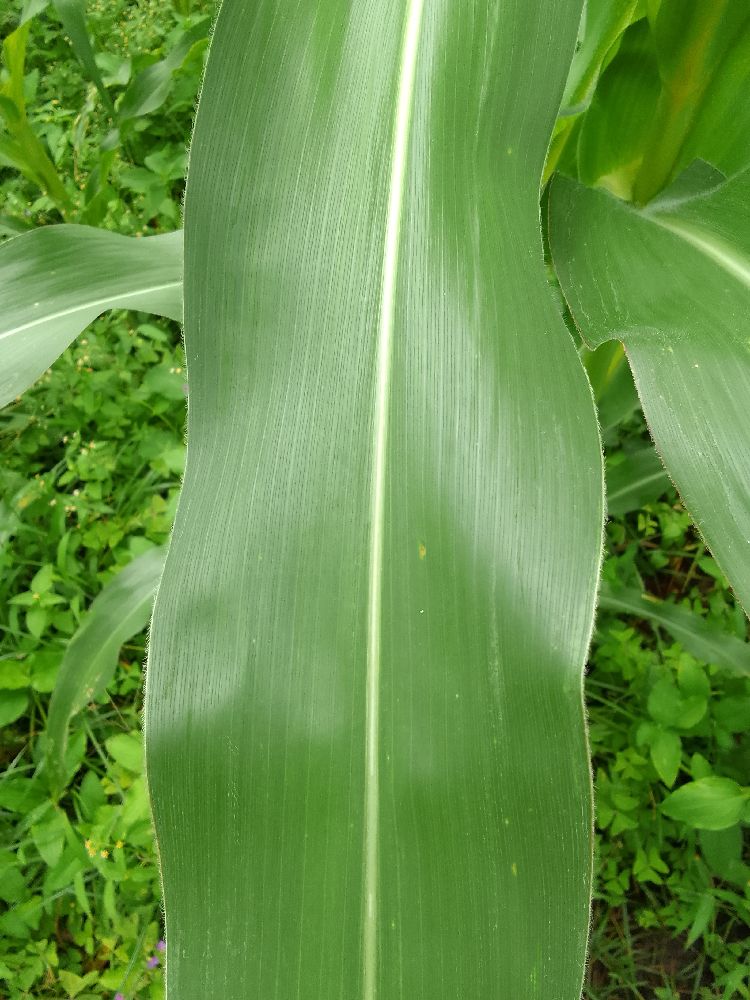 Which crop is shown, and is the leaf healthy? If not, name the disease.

maize, healthy
